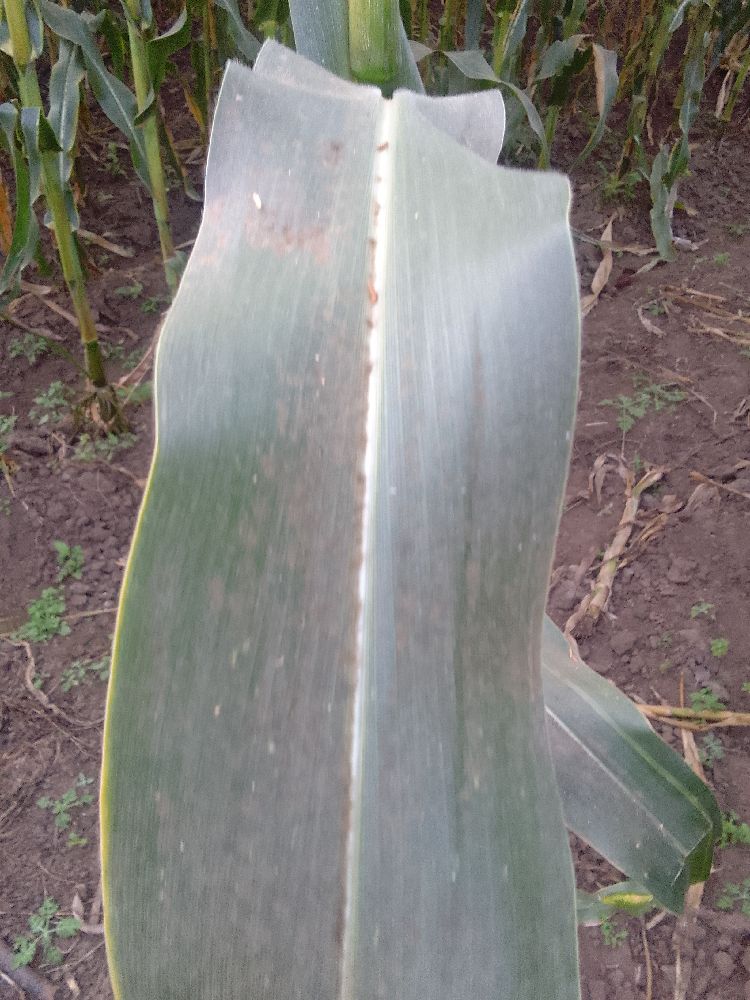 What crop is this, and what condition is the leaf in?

maize, healthy
